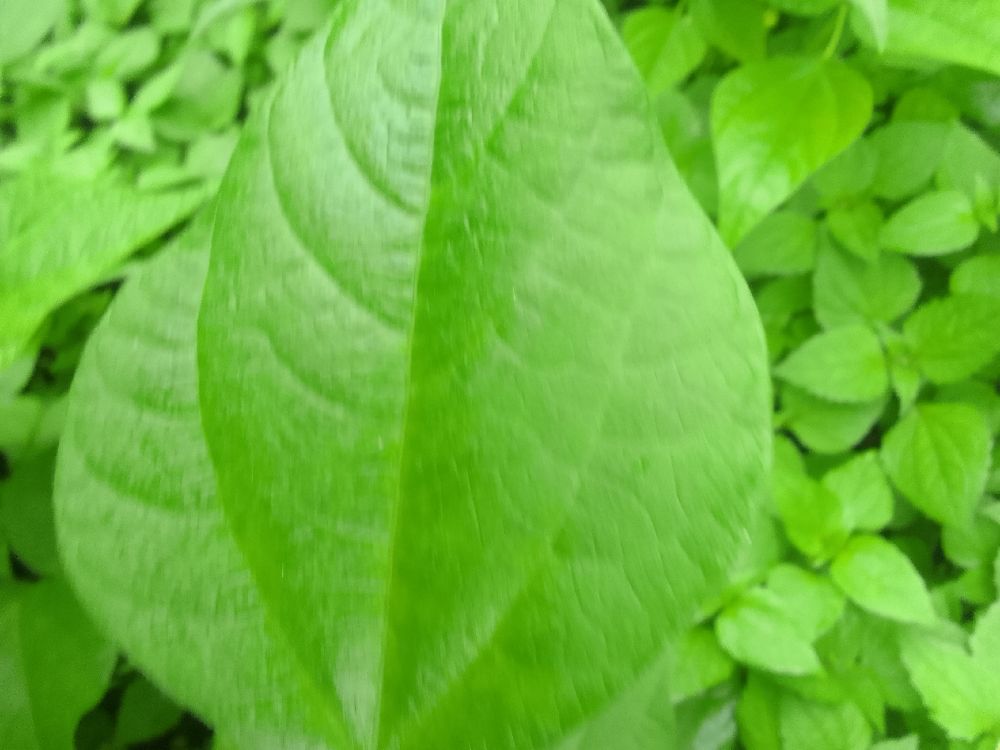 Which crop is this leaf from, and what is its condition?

common bean, healthy
